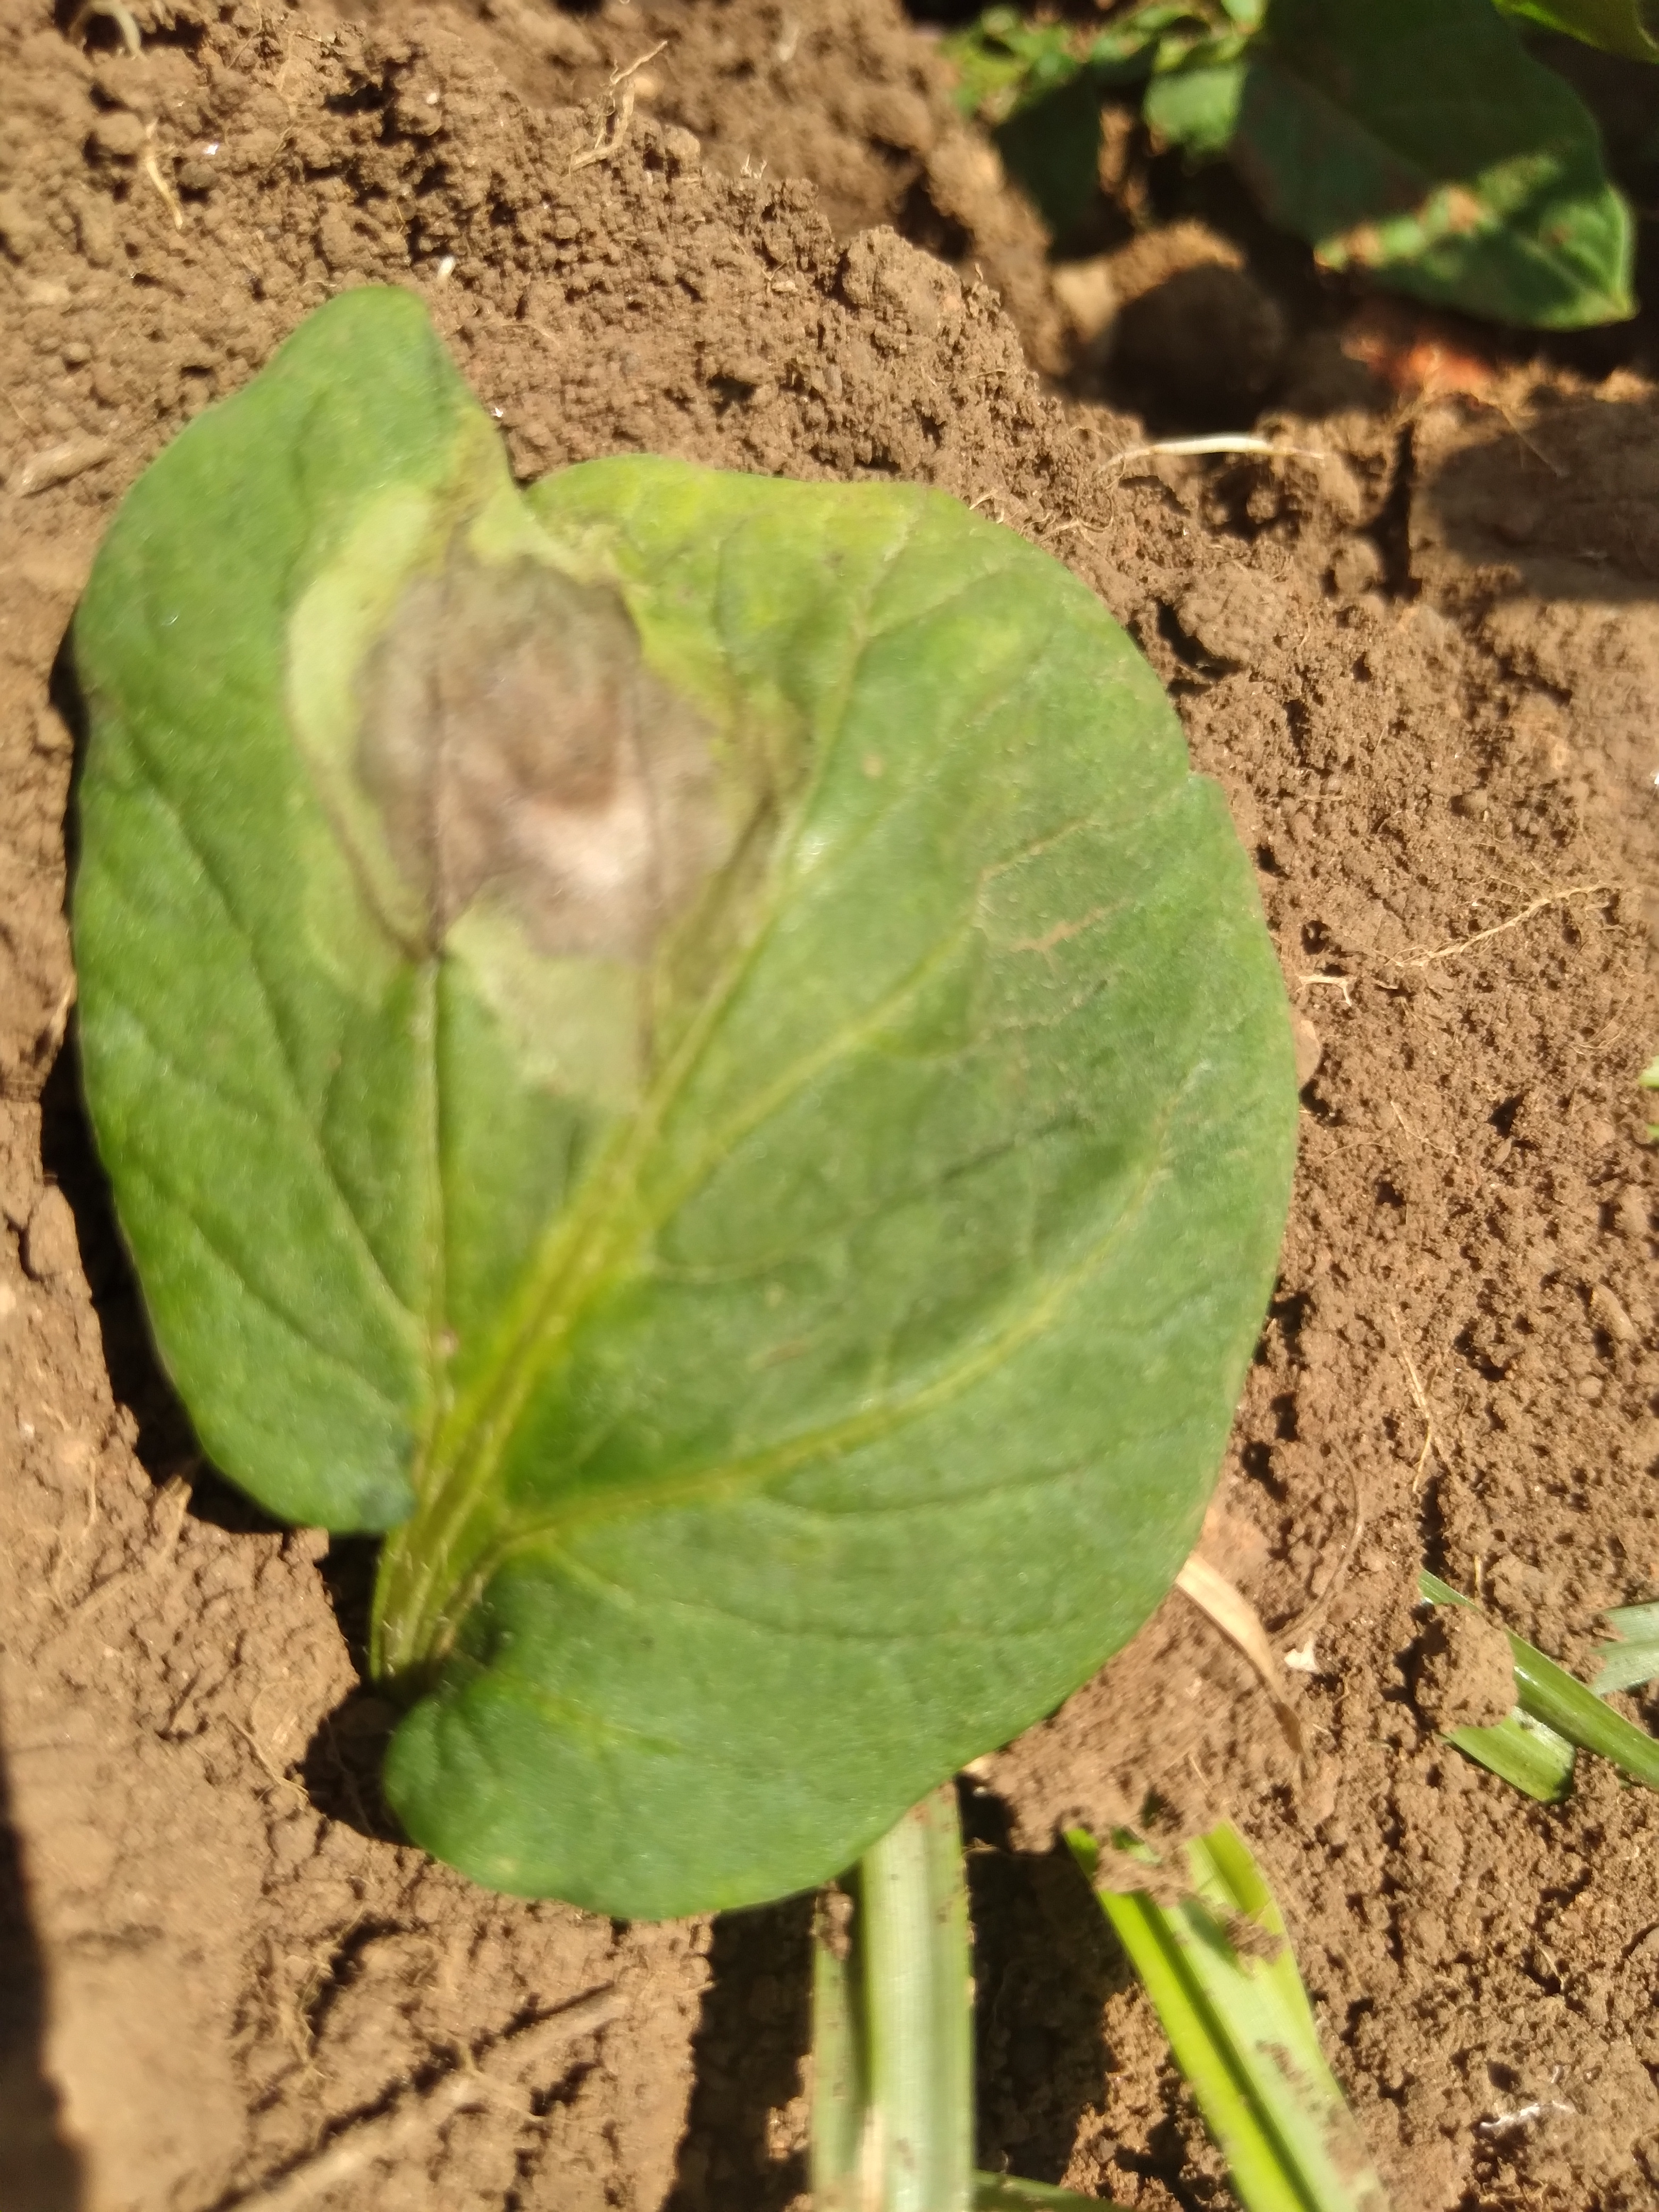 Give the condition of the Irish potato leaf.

early blight
